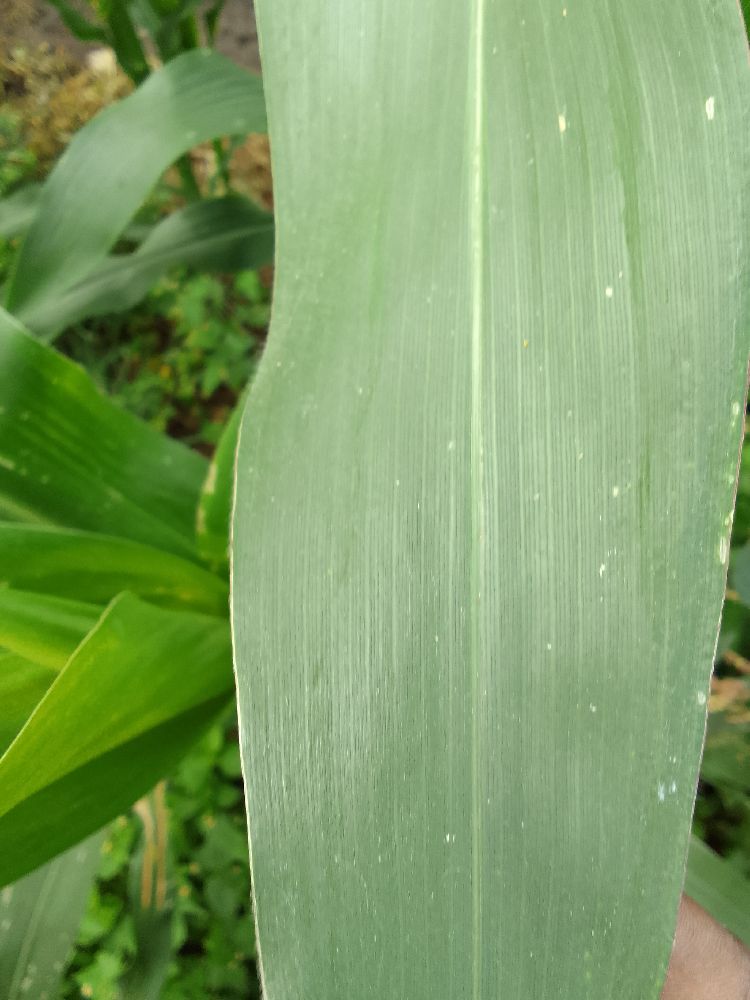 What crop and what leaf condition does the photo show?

maize, healthy
